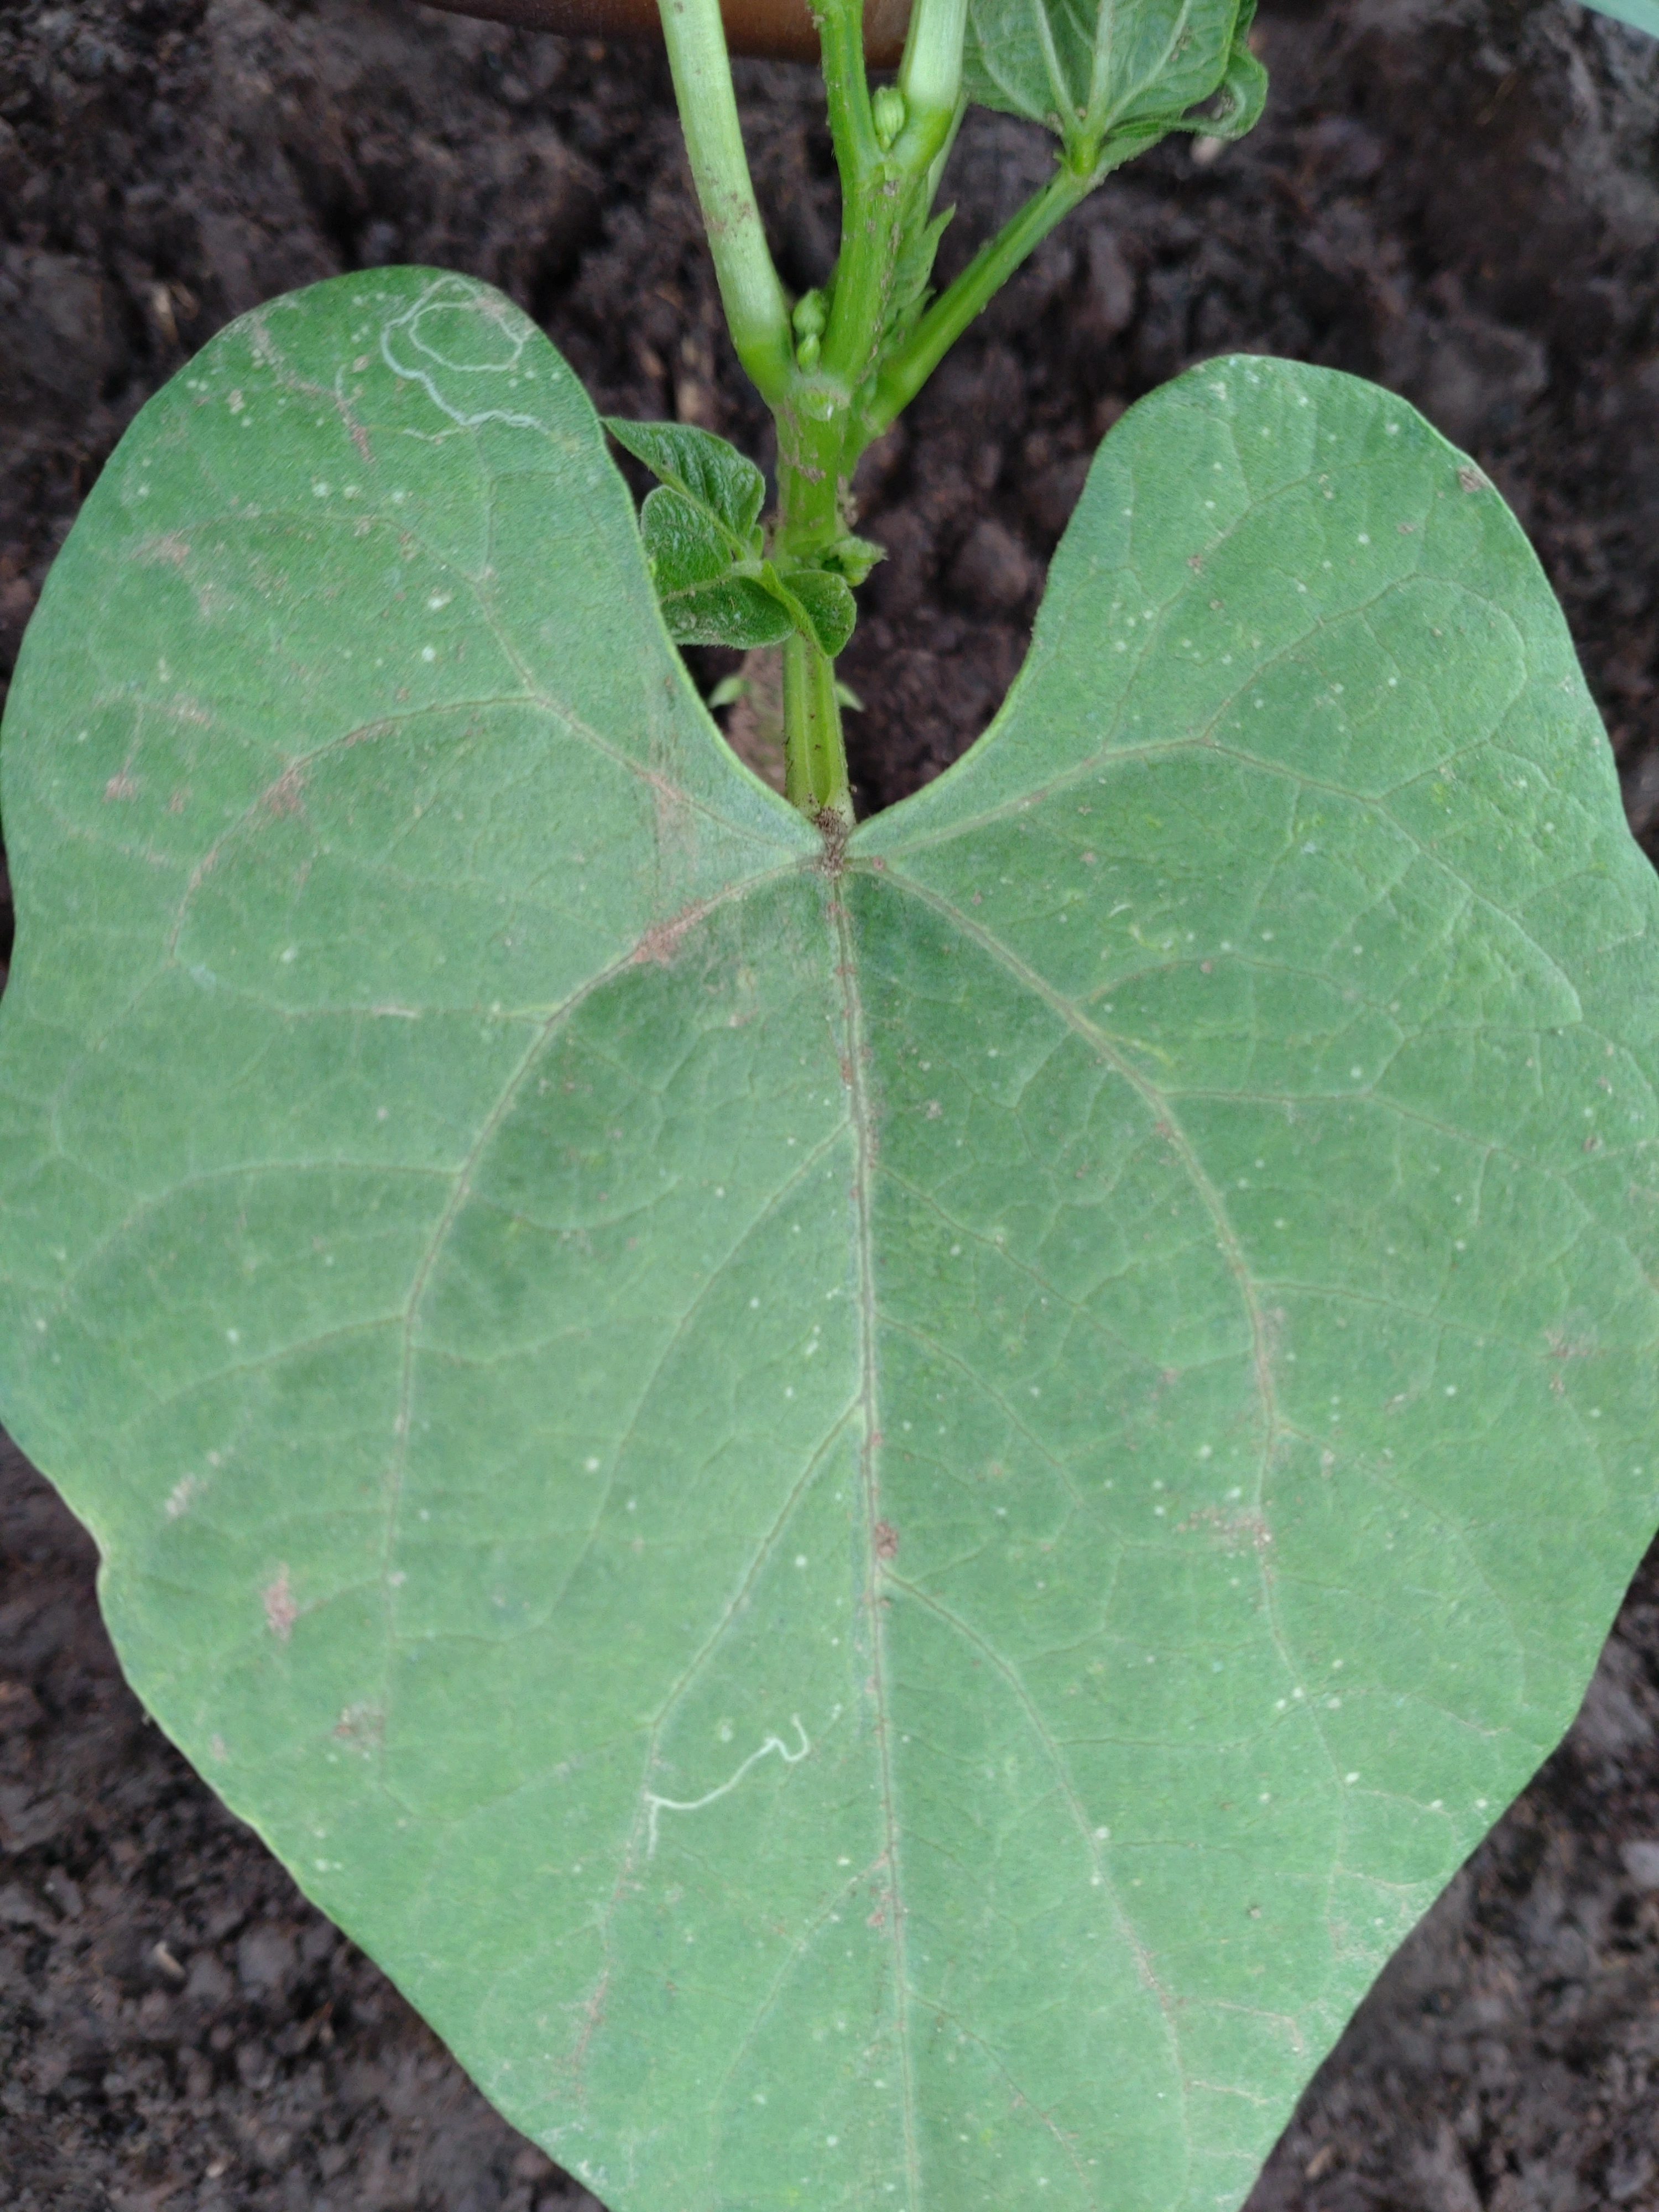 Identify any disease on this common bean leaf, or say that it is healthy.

healthy
